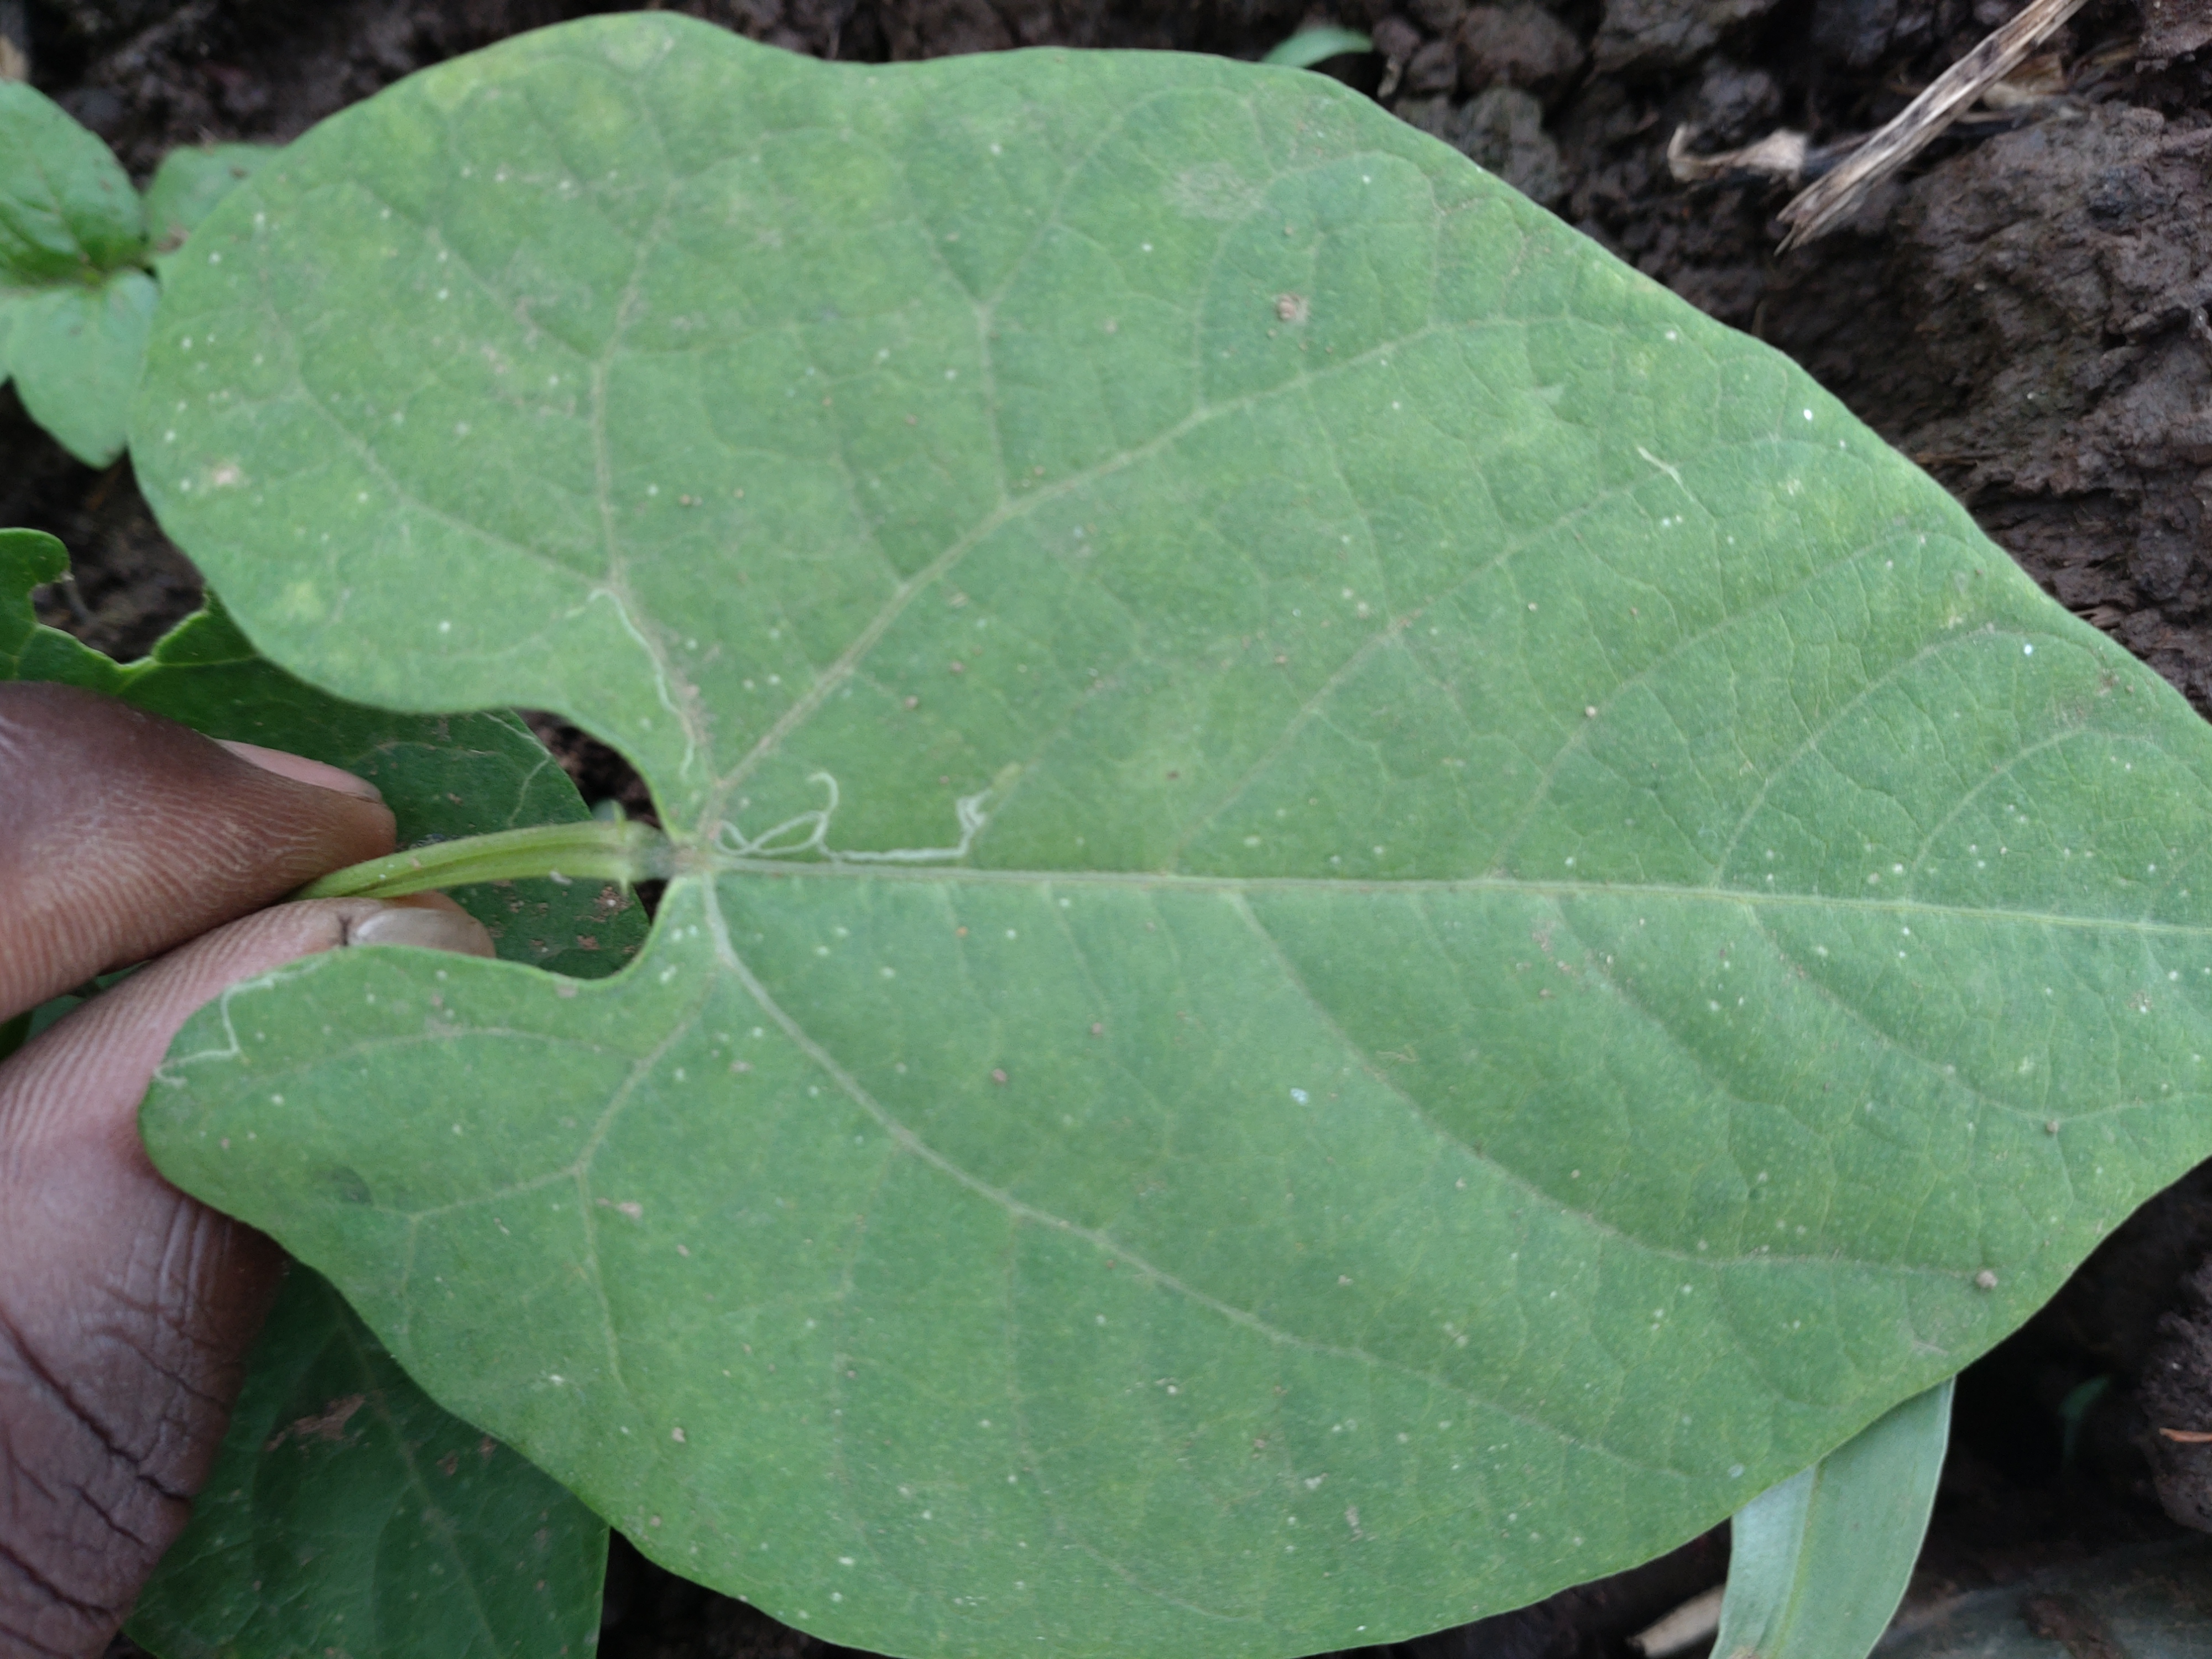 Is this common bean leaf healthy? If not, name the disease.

healthy
